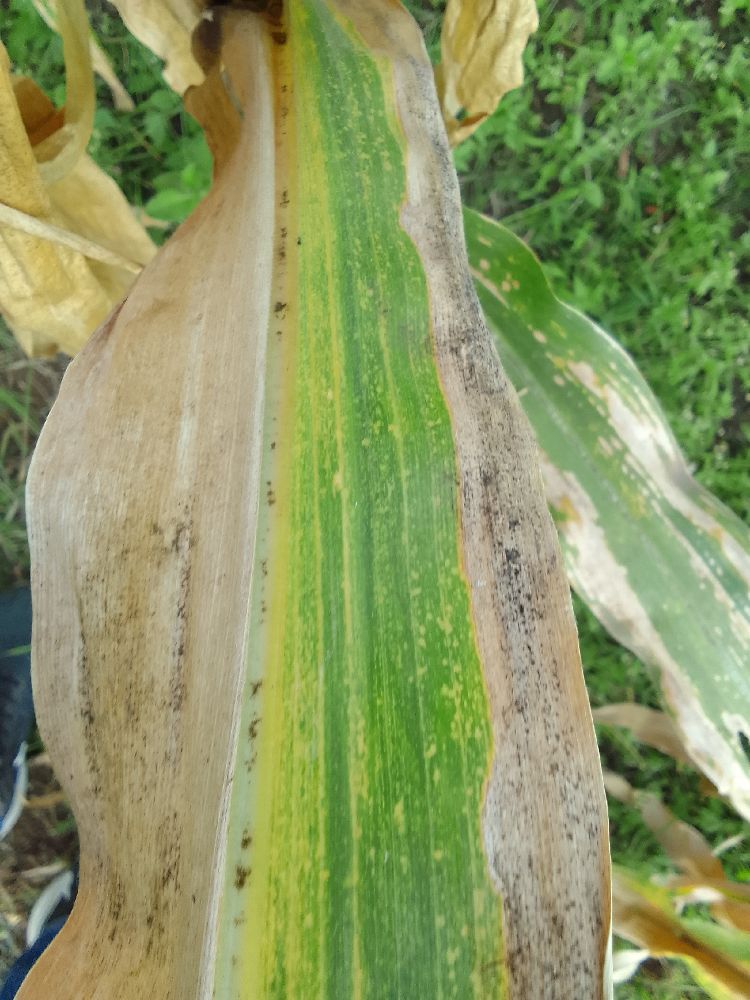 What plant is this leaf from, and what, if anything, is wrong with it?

maize, maize lethal necrosis
